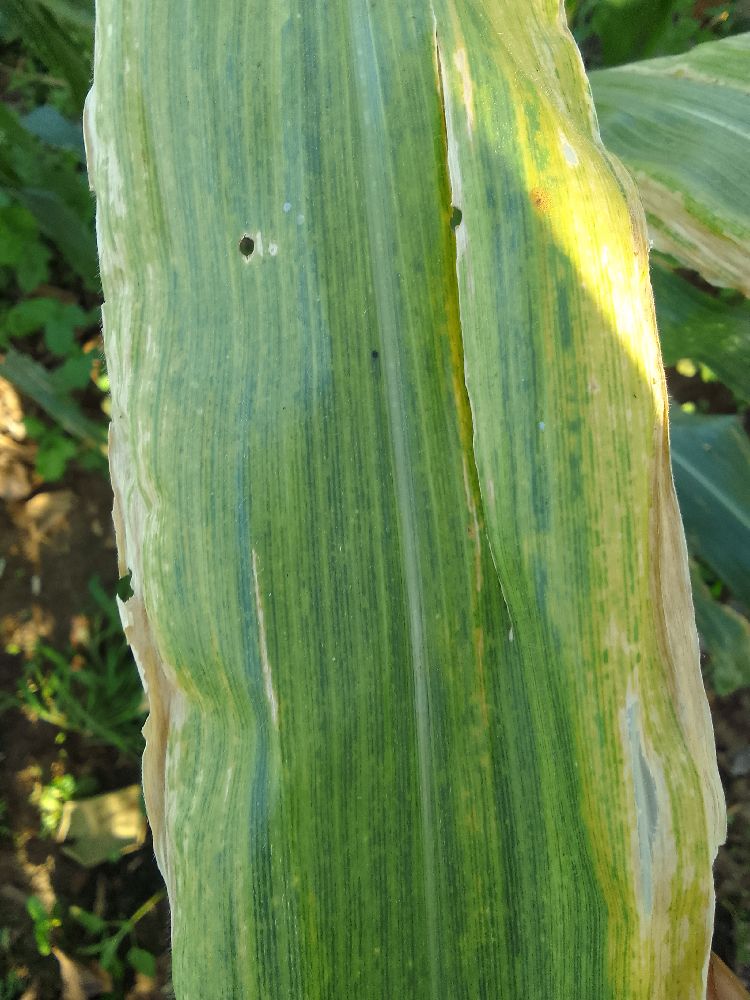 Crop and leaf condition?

maize, maize lethal necrosis
